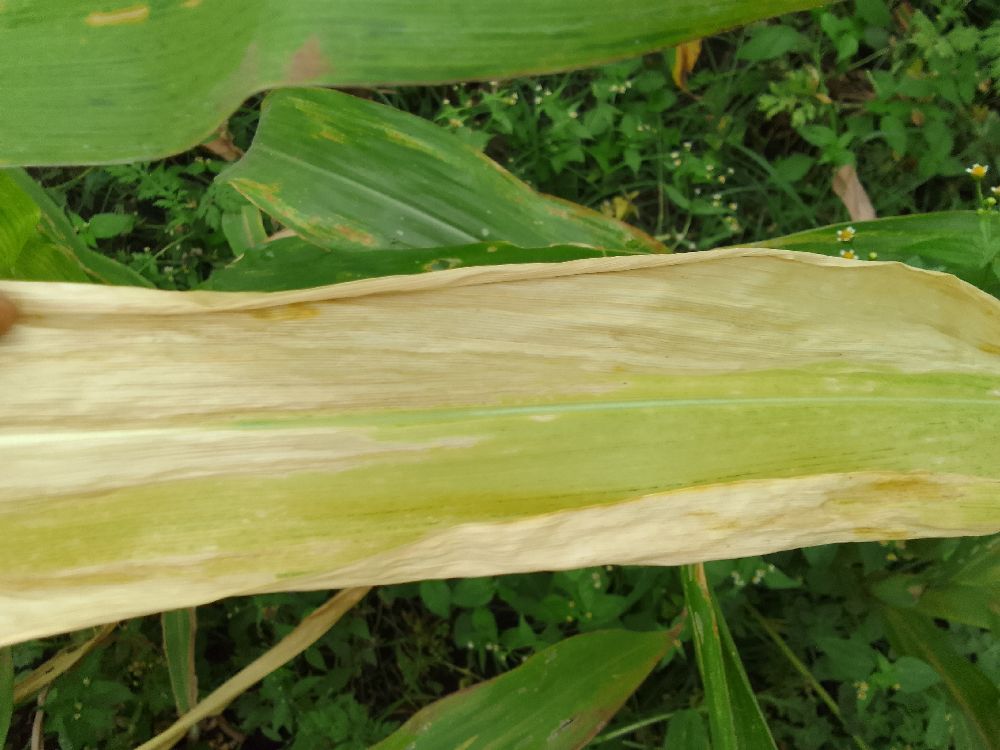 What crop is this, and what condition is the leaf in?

maize, maize lethal necrosis
